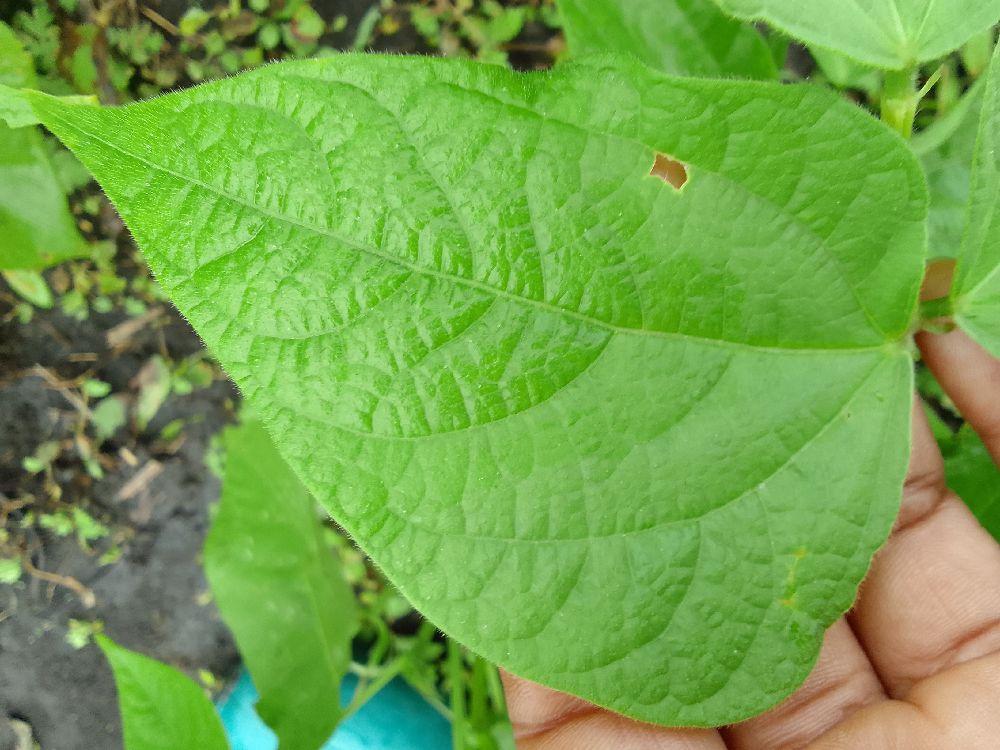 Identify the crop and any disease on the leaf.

common bean, healthy
